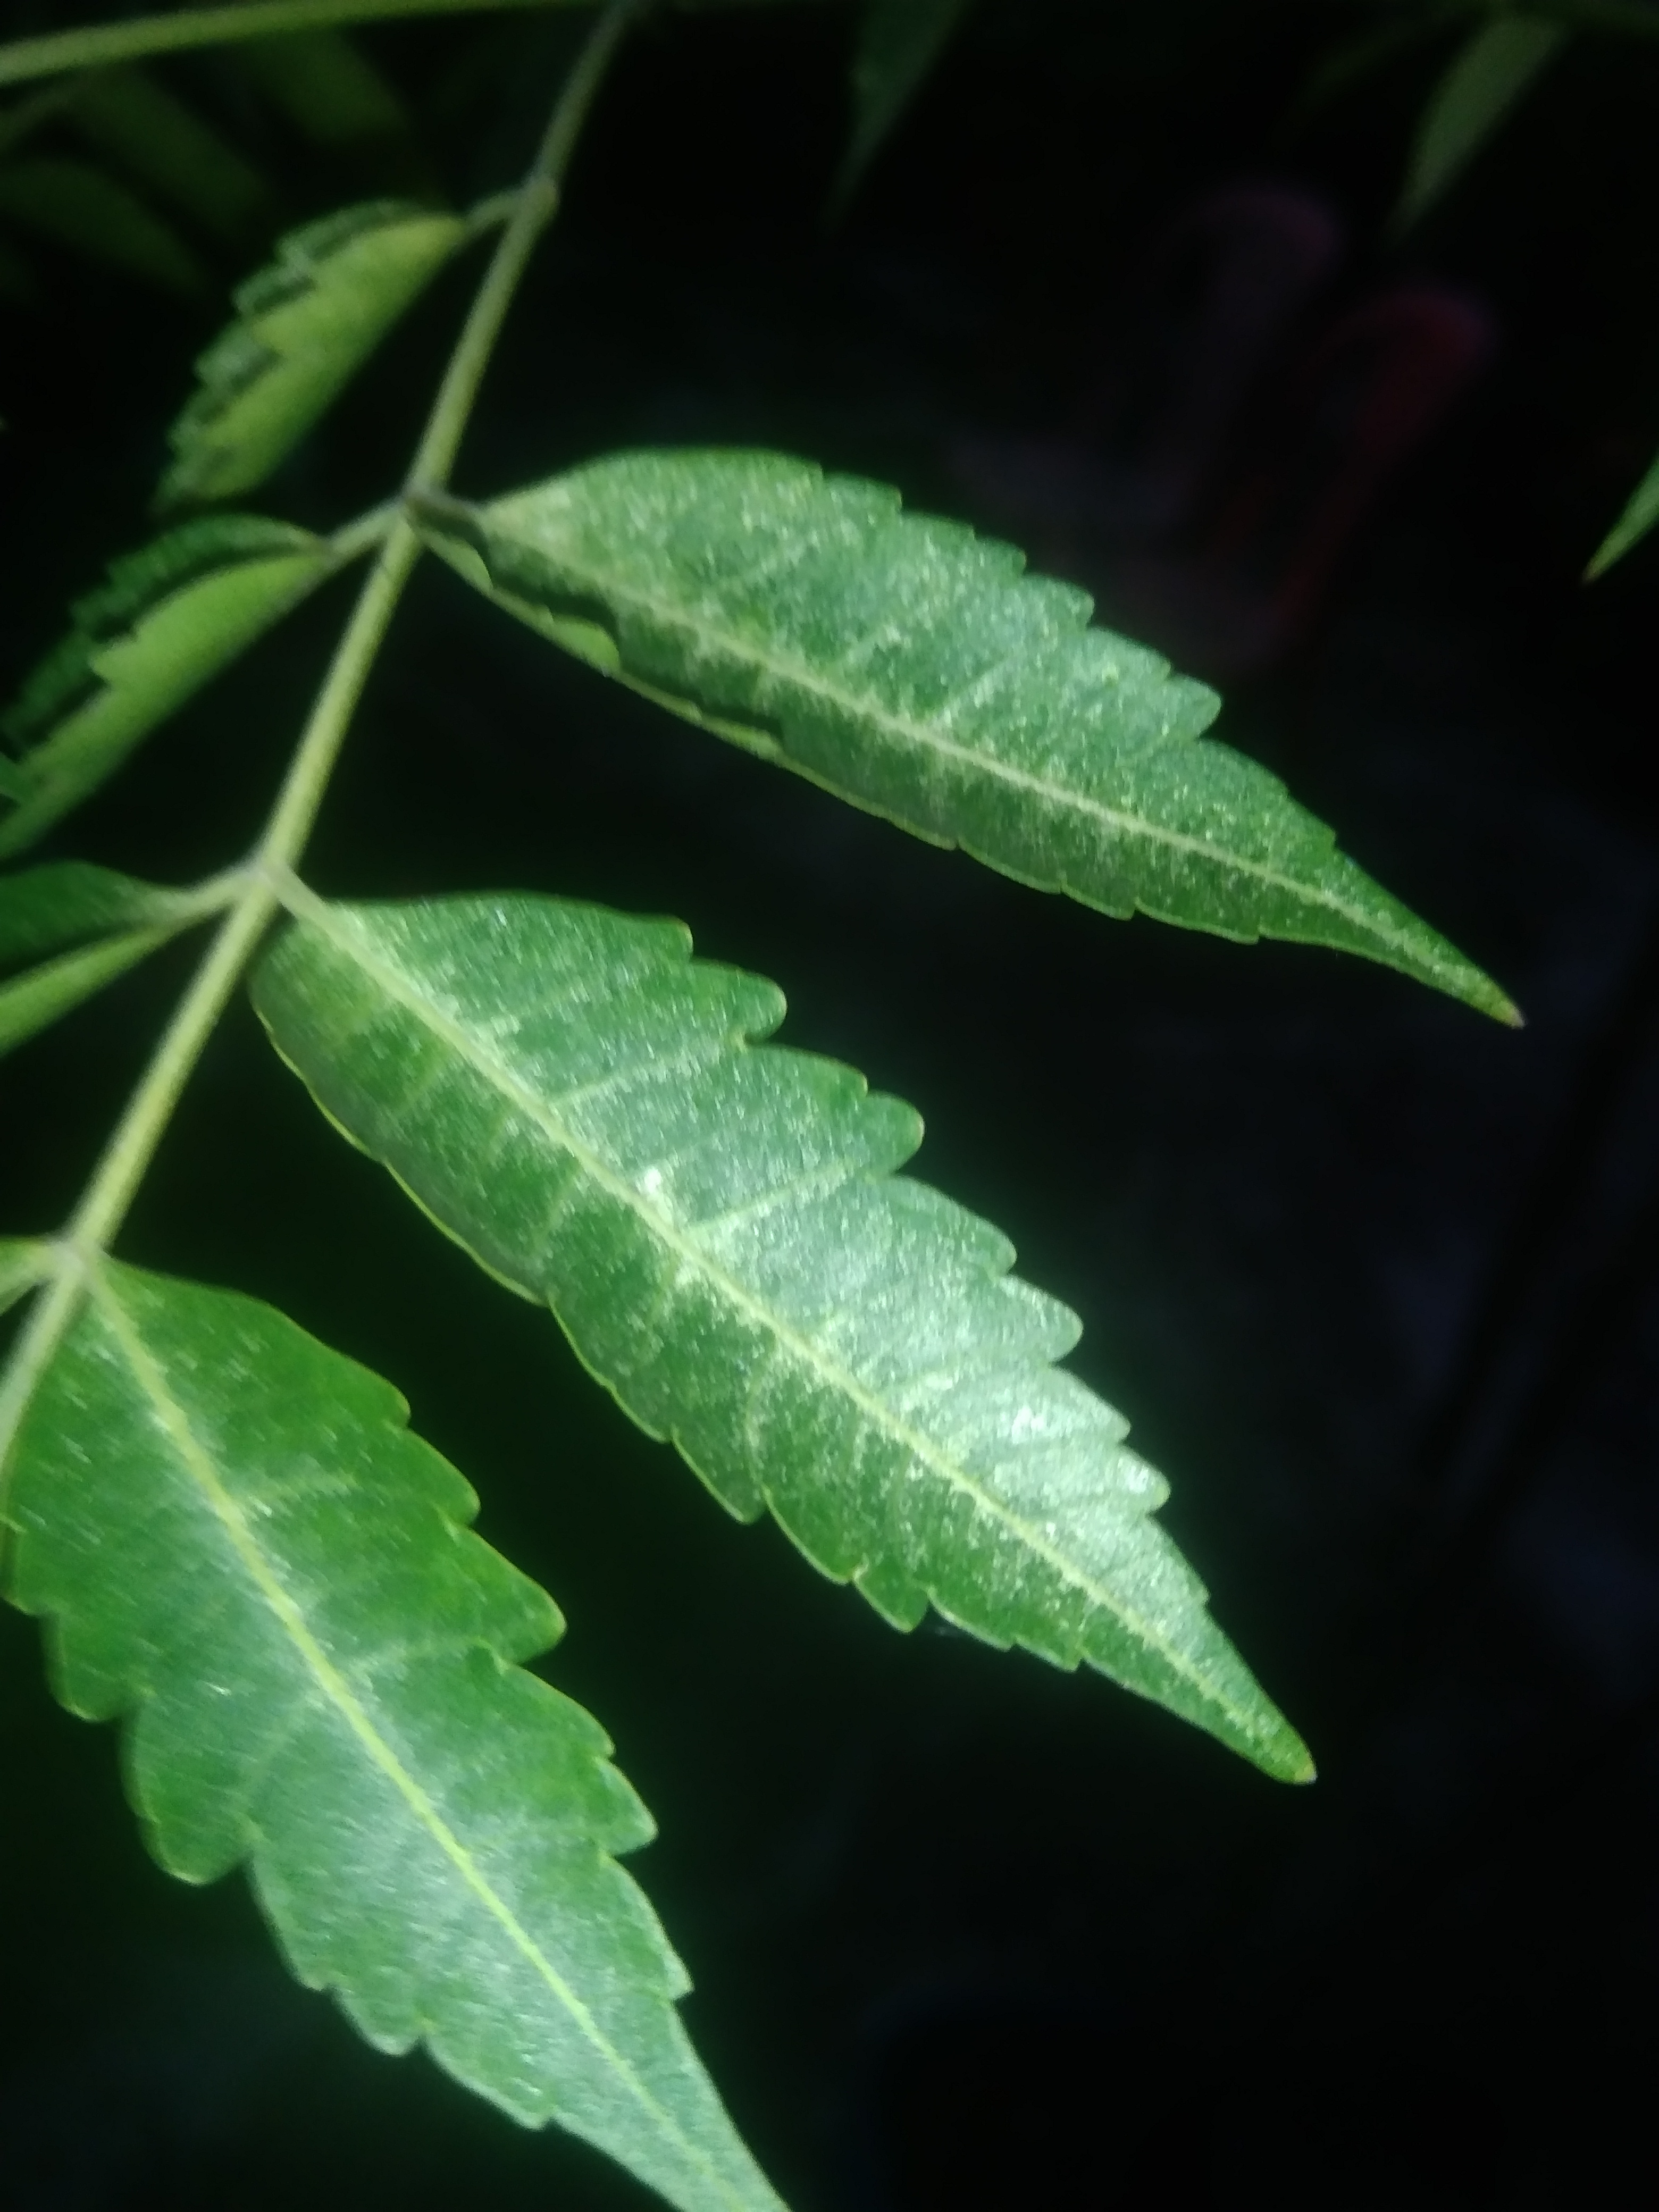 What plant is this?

neem
